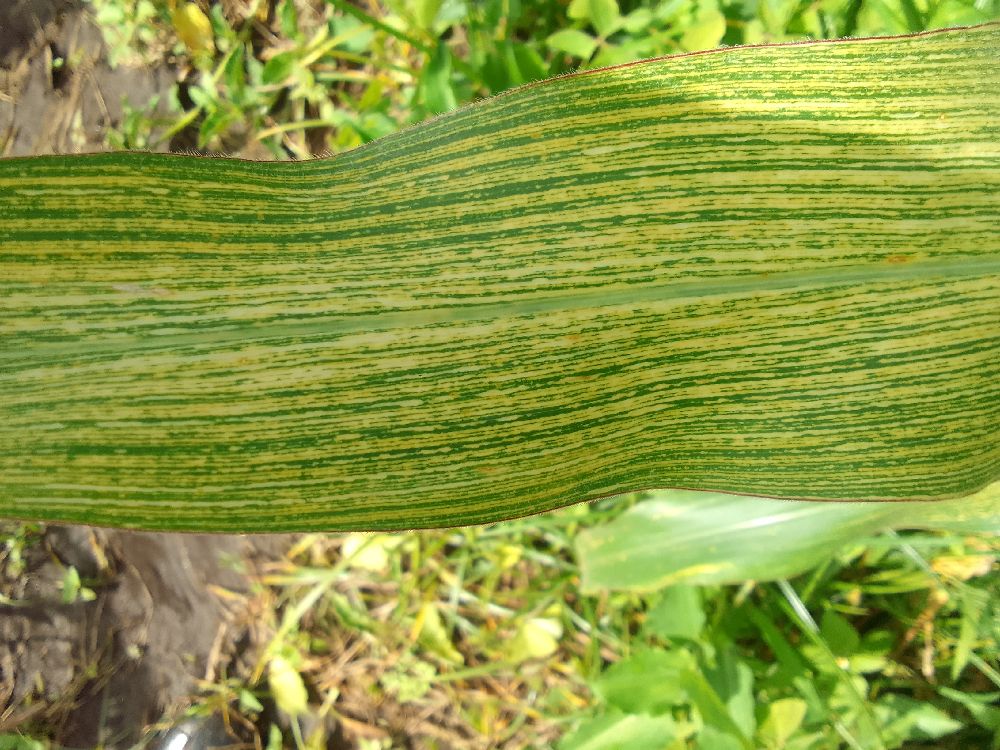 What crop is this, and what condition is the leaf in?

maize, maize streak virus
